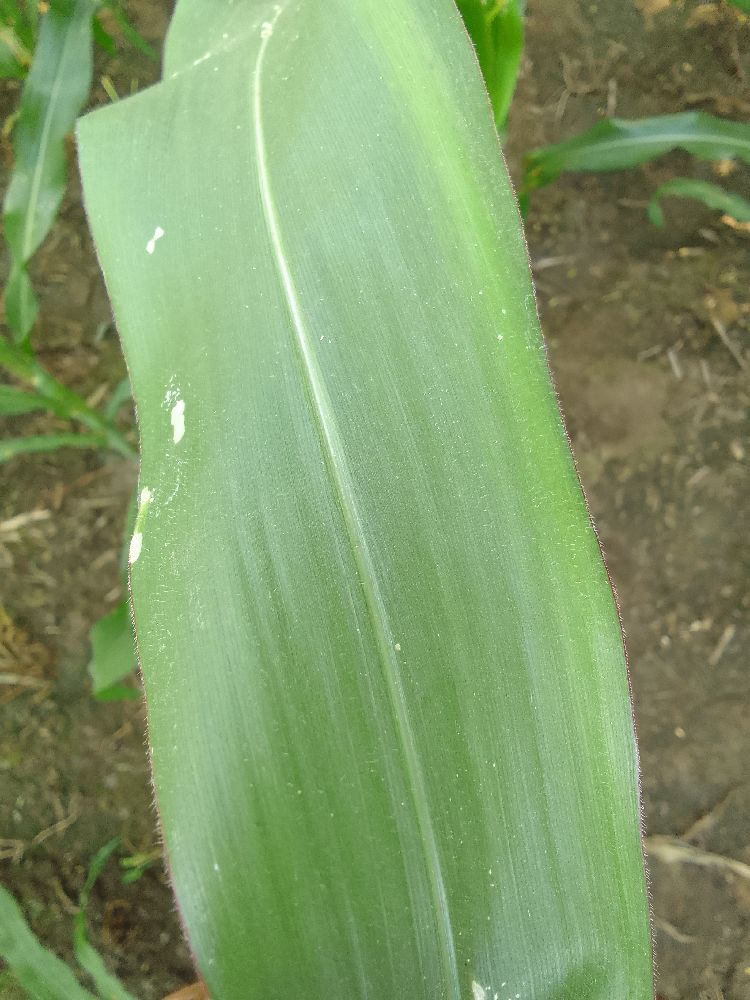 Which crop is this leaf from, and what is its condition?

maize, healthy
